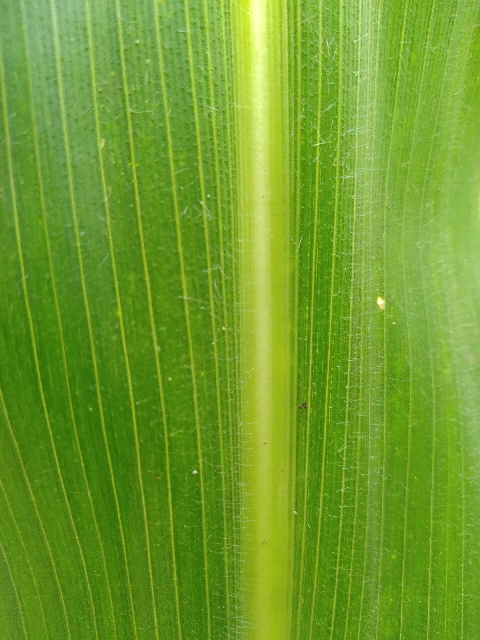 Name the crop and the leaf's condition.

maize, healthy
